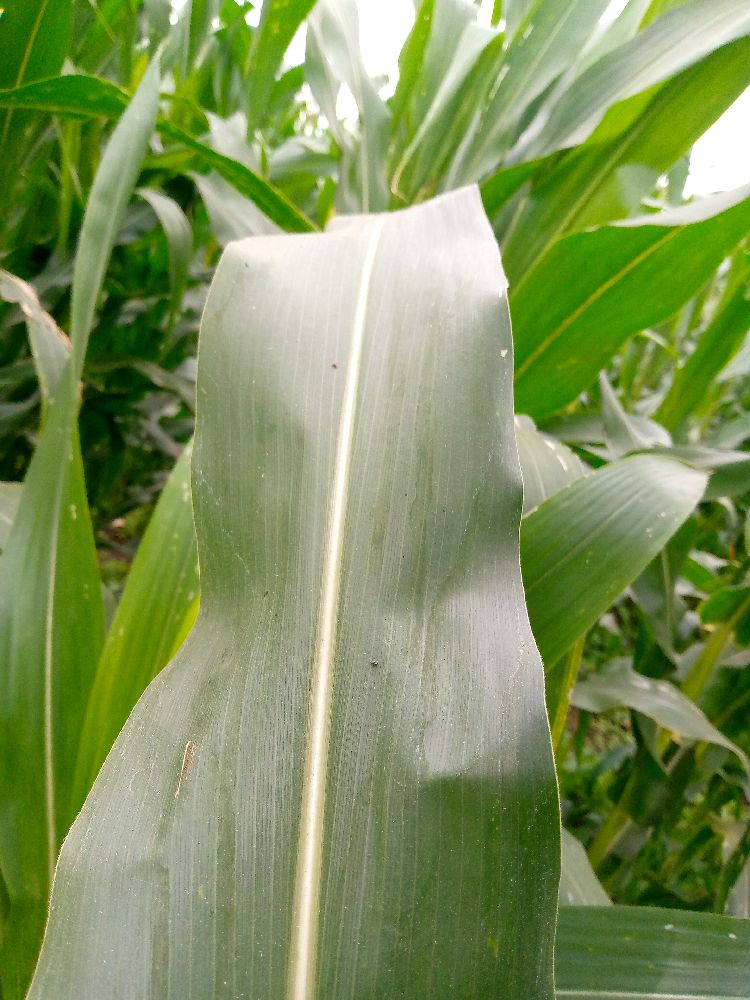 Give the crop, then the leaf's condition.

maize, healthy
